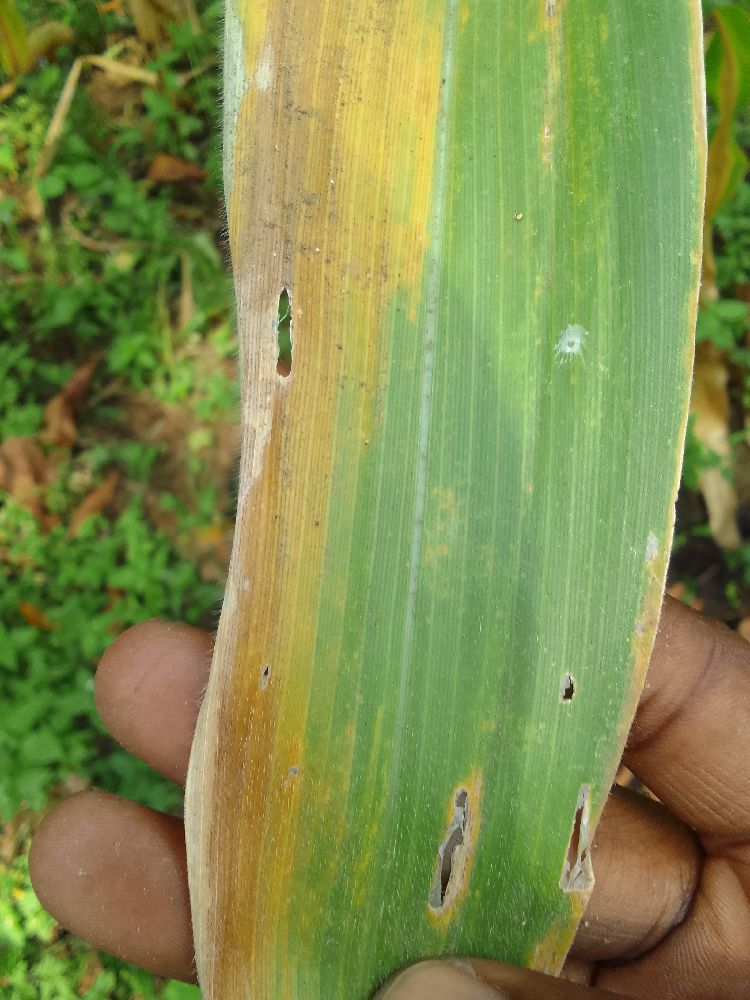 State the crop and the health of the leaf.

maize, maize lethal necrosis
